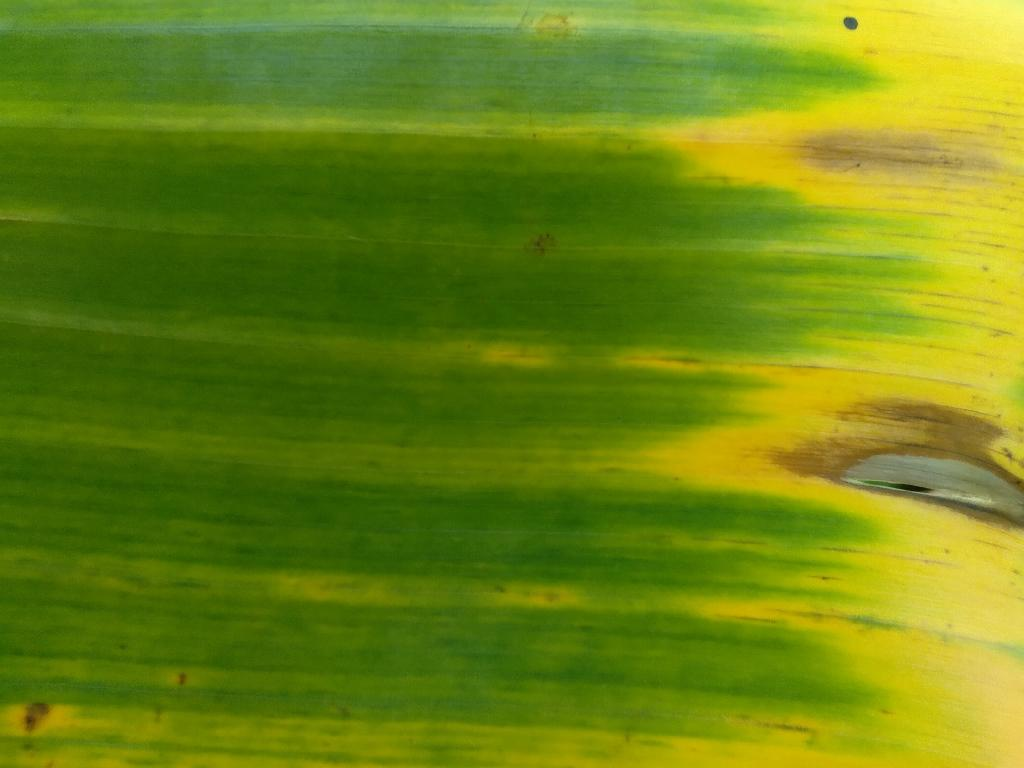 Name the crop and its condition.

banana, fusarium wilt race 1
